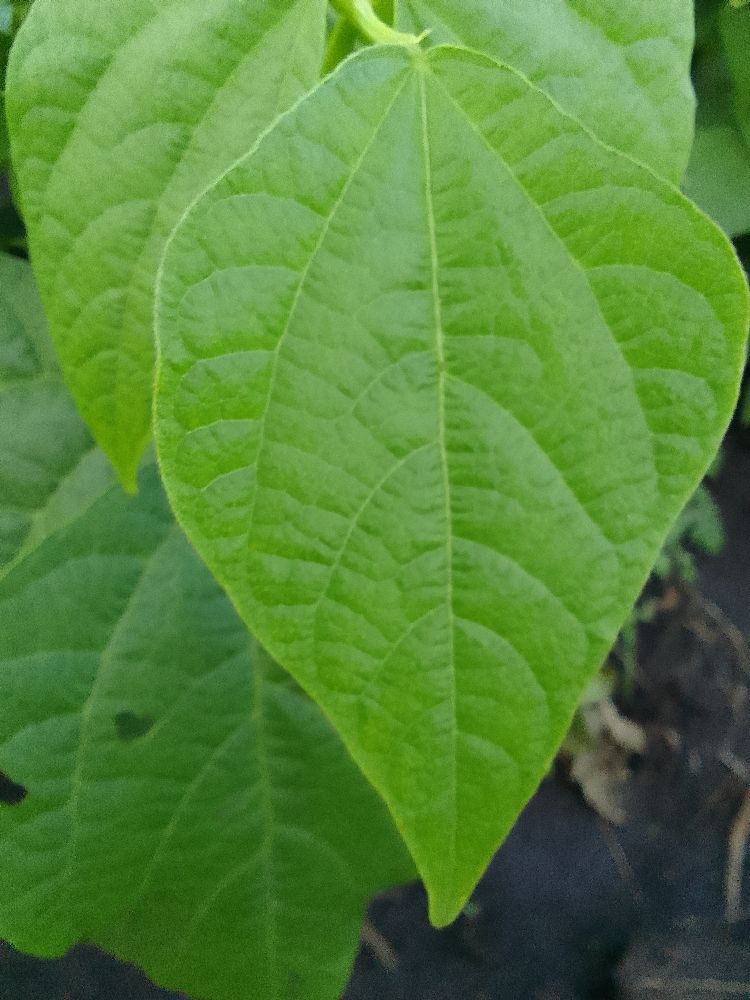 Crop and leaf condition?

common bean, healthy
